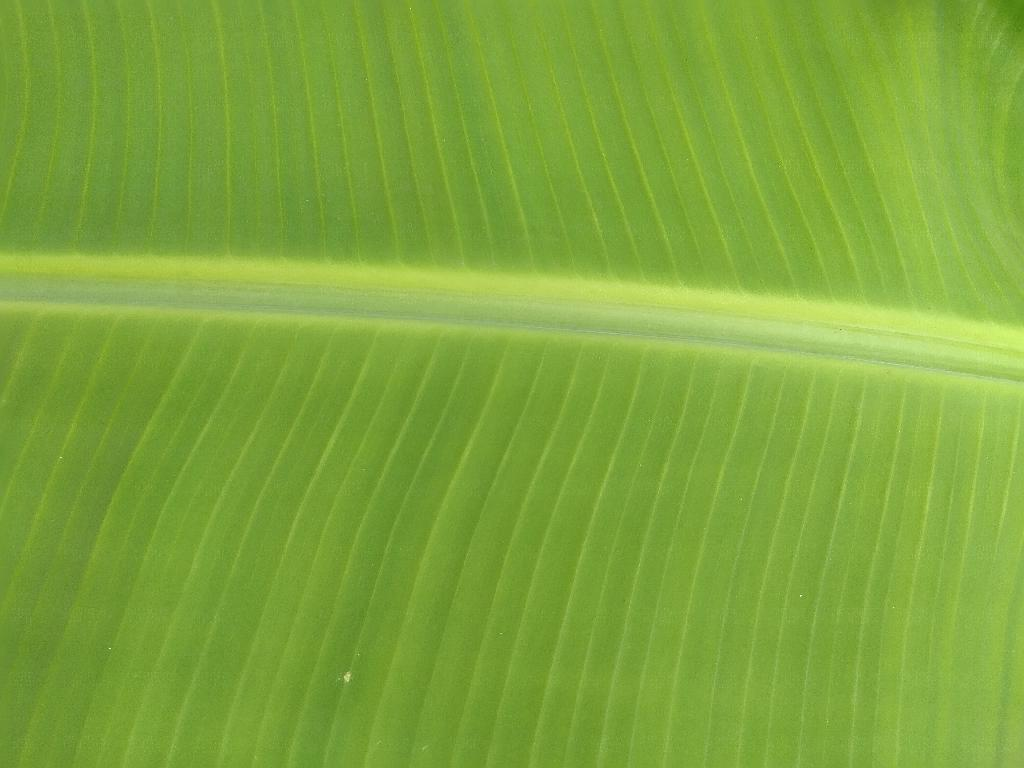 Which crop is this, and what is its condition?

banana, healthy
